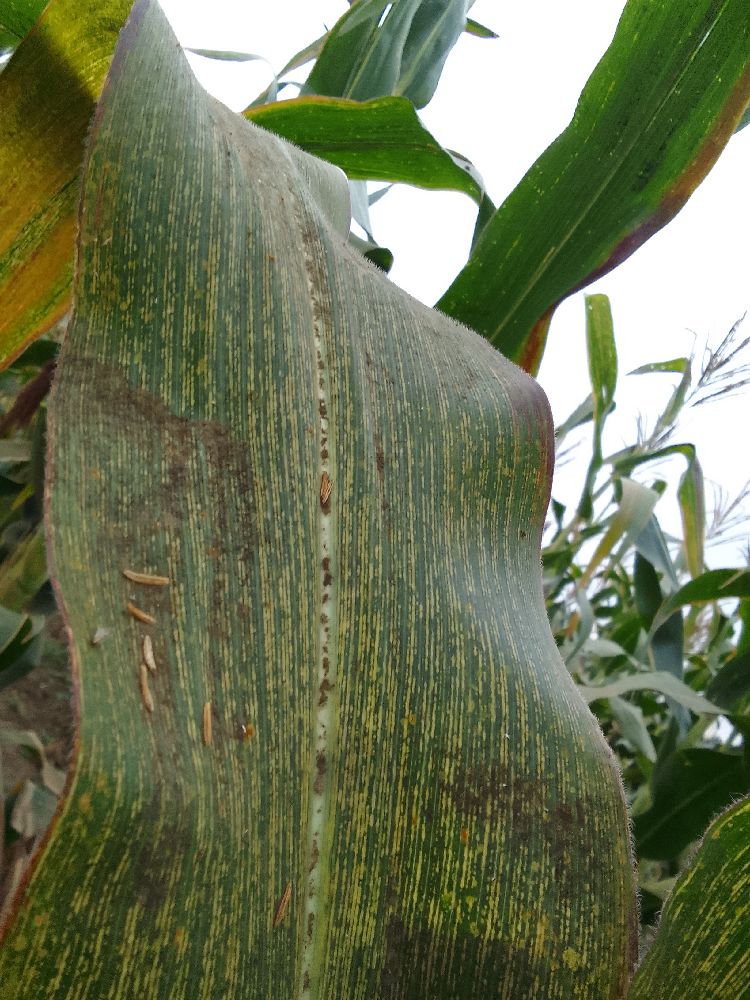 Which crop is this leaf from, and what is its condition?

maize, maize streak virus
